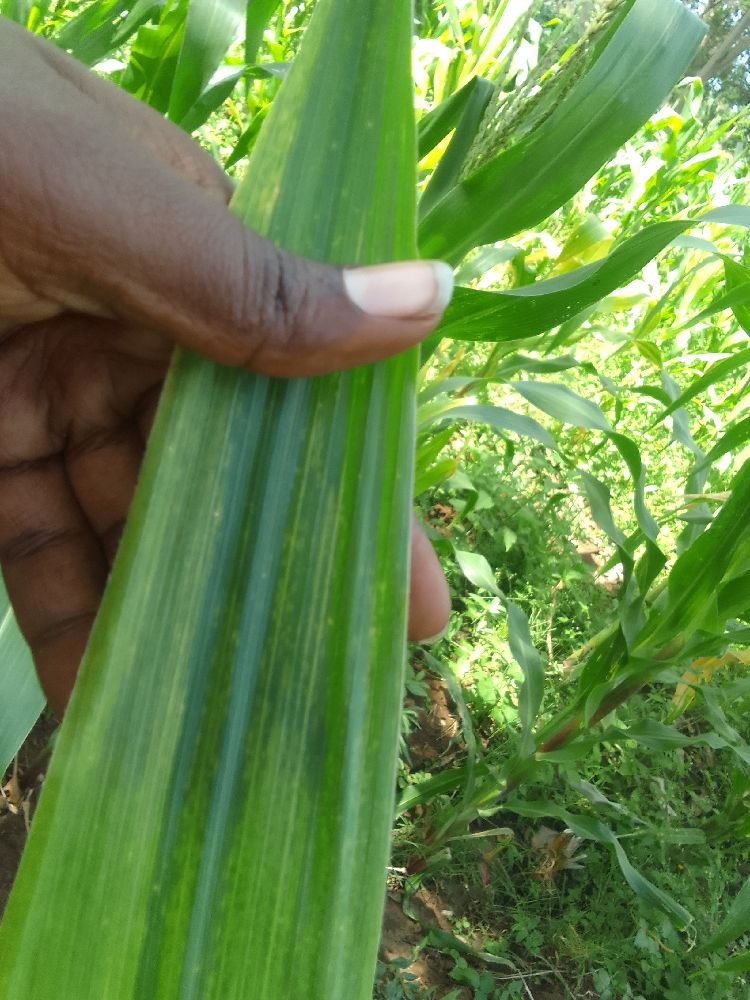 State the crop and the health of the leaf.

maize, maize lethal necrosis
